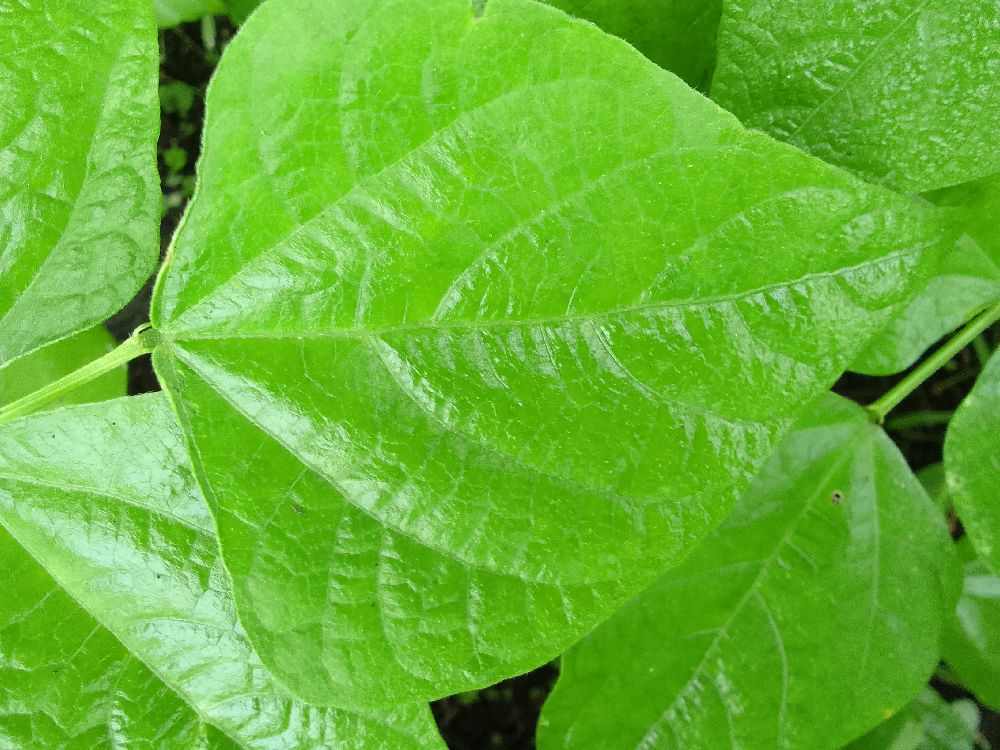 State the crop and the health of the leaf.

common bean, healthy
